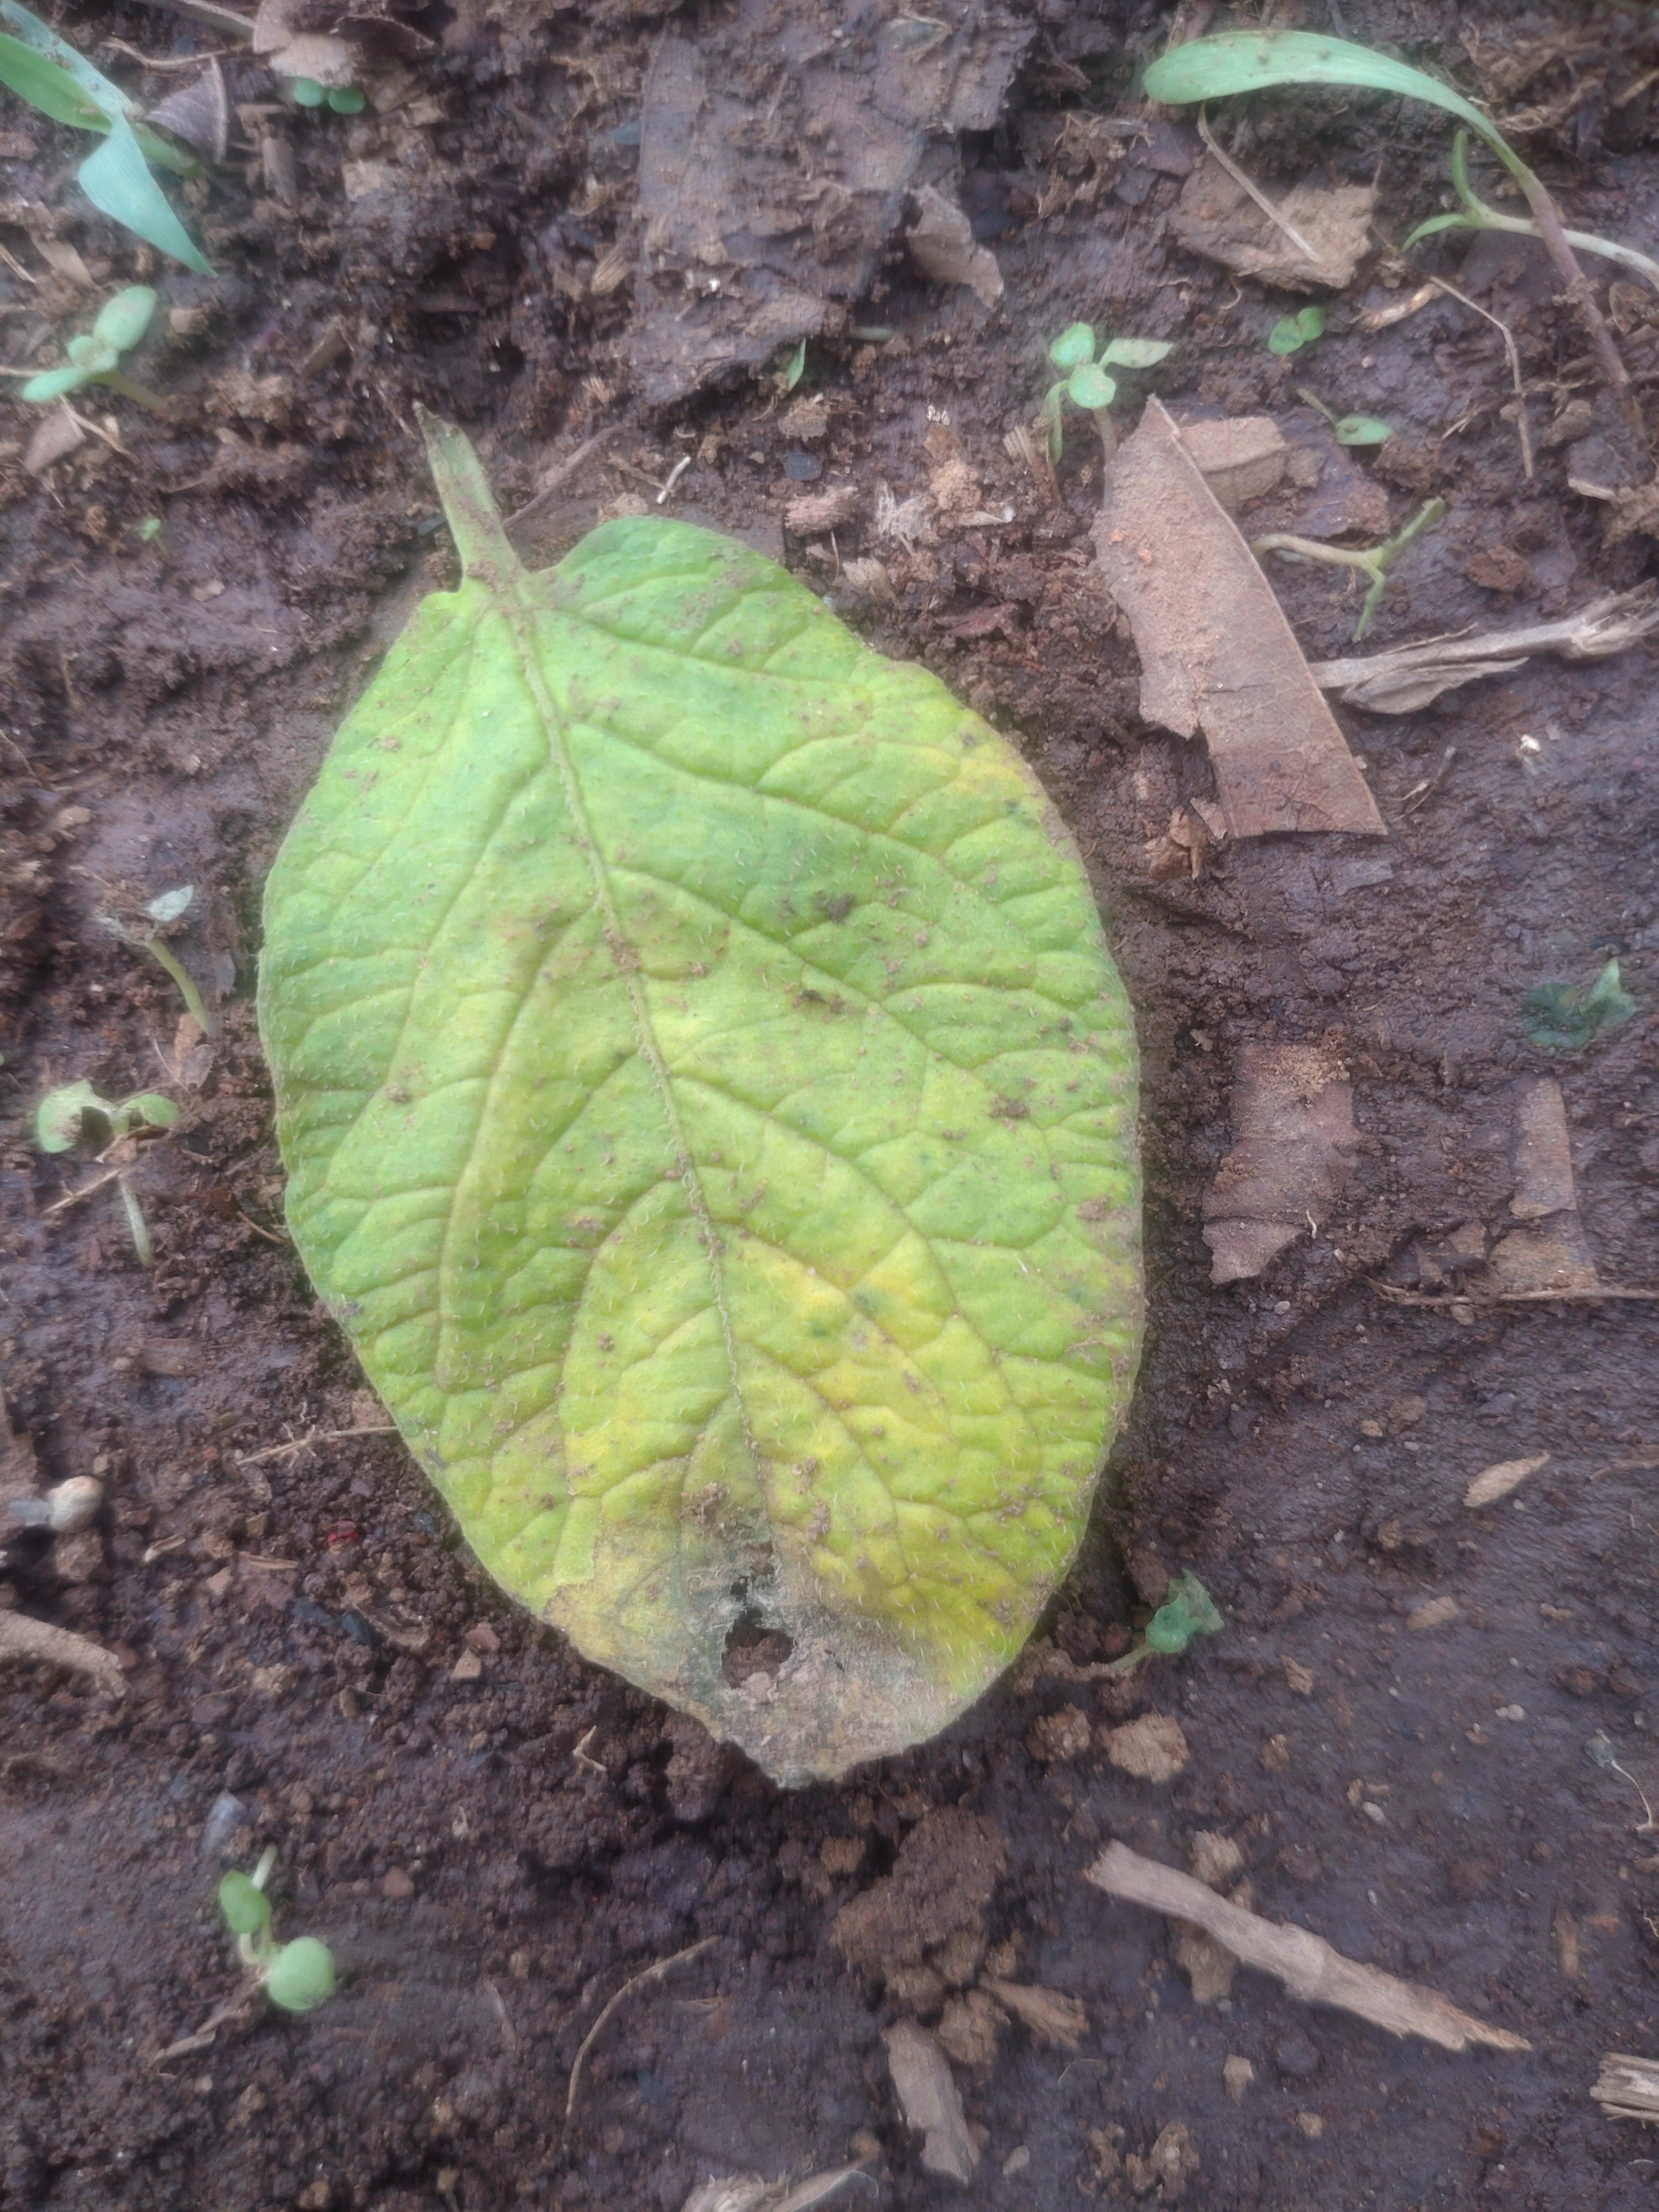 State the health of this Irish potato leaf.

late blight
